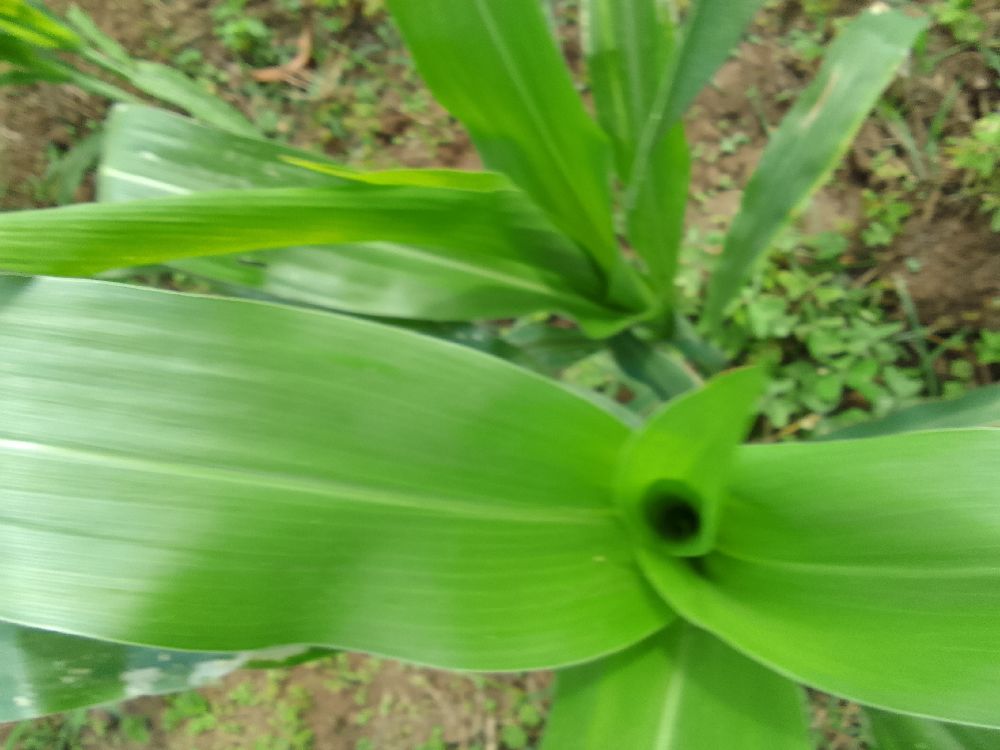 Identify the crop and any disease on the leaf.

maize, healthy
